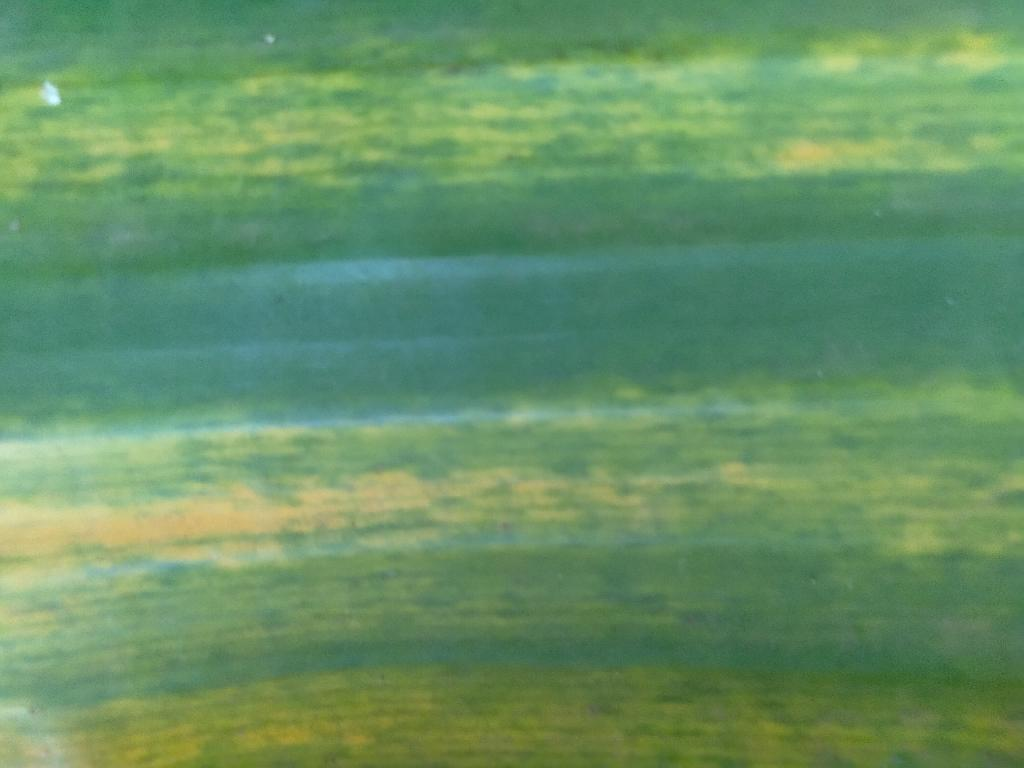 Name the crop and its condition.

banana, fusarium wilt race 1
